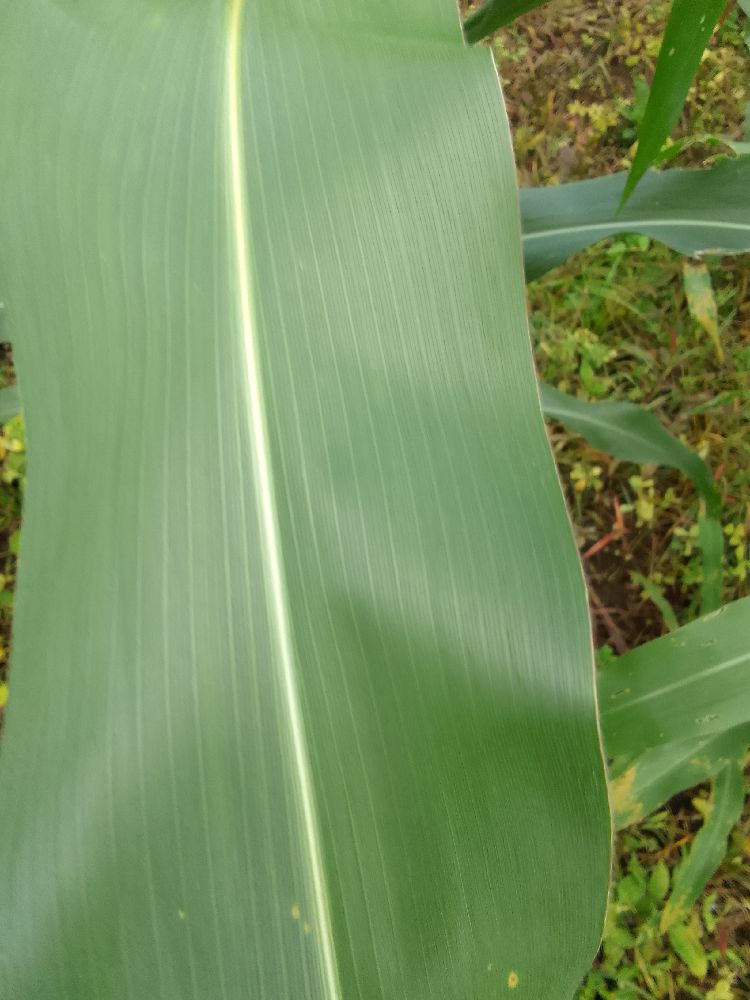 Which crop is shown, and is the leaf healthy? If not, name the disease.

maize, healthy
